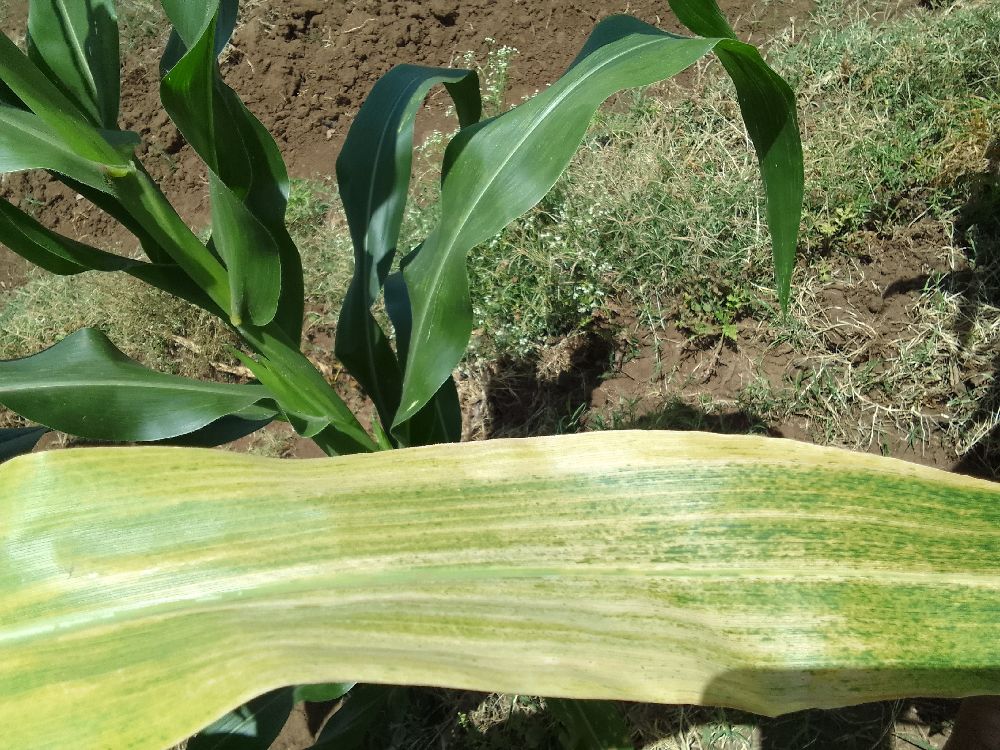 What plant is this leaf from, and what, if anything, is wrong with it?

maize, maize lethal necrosis
